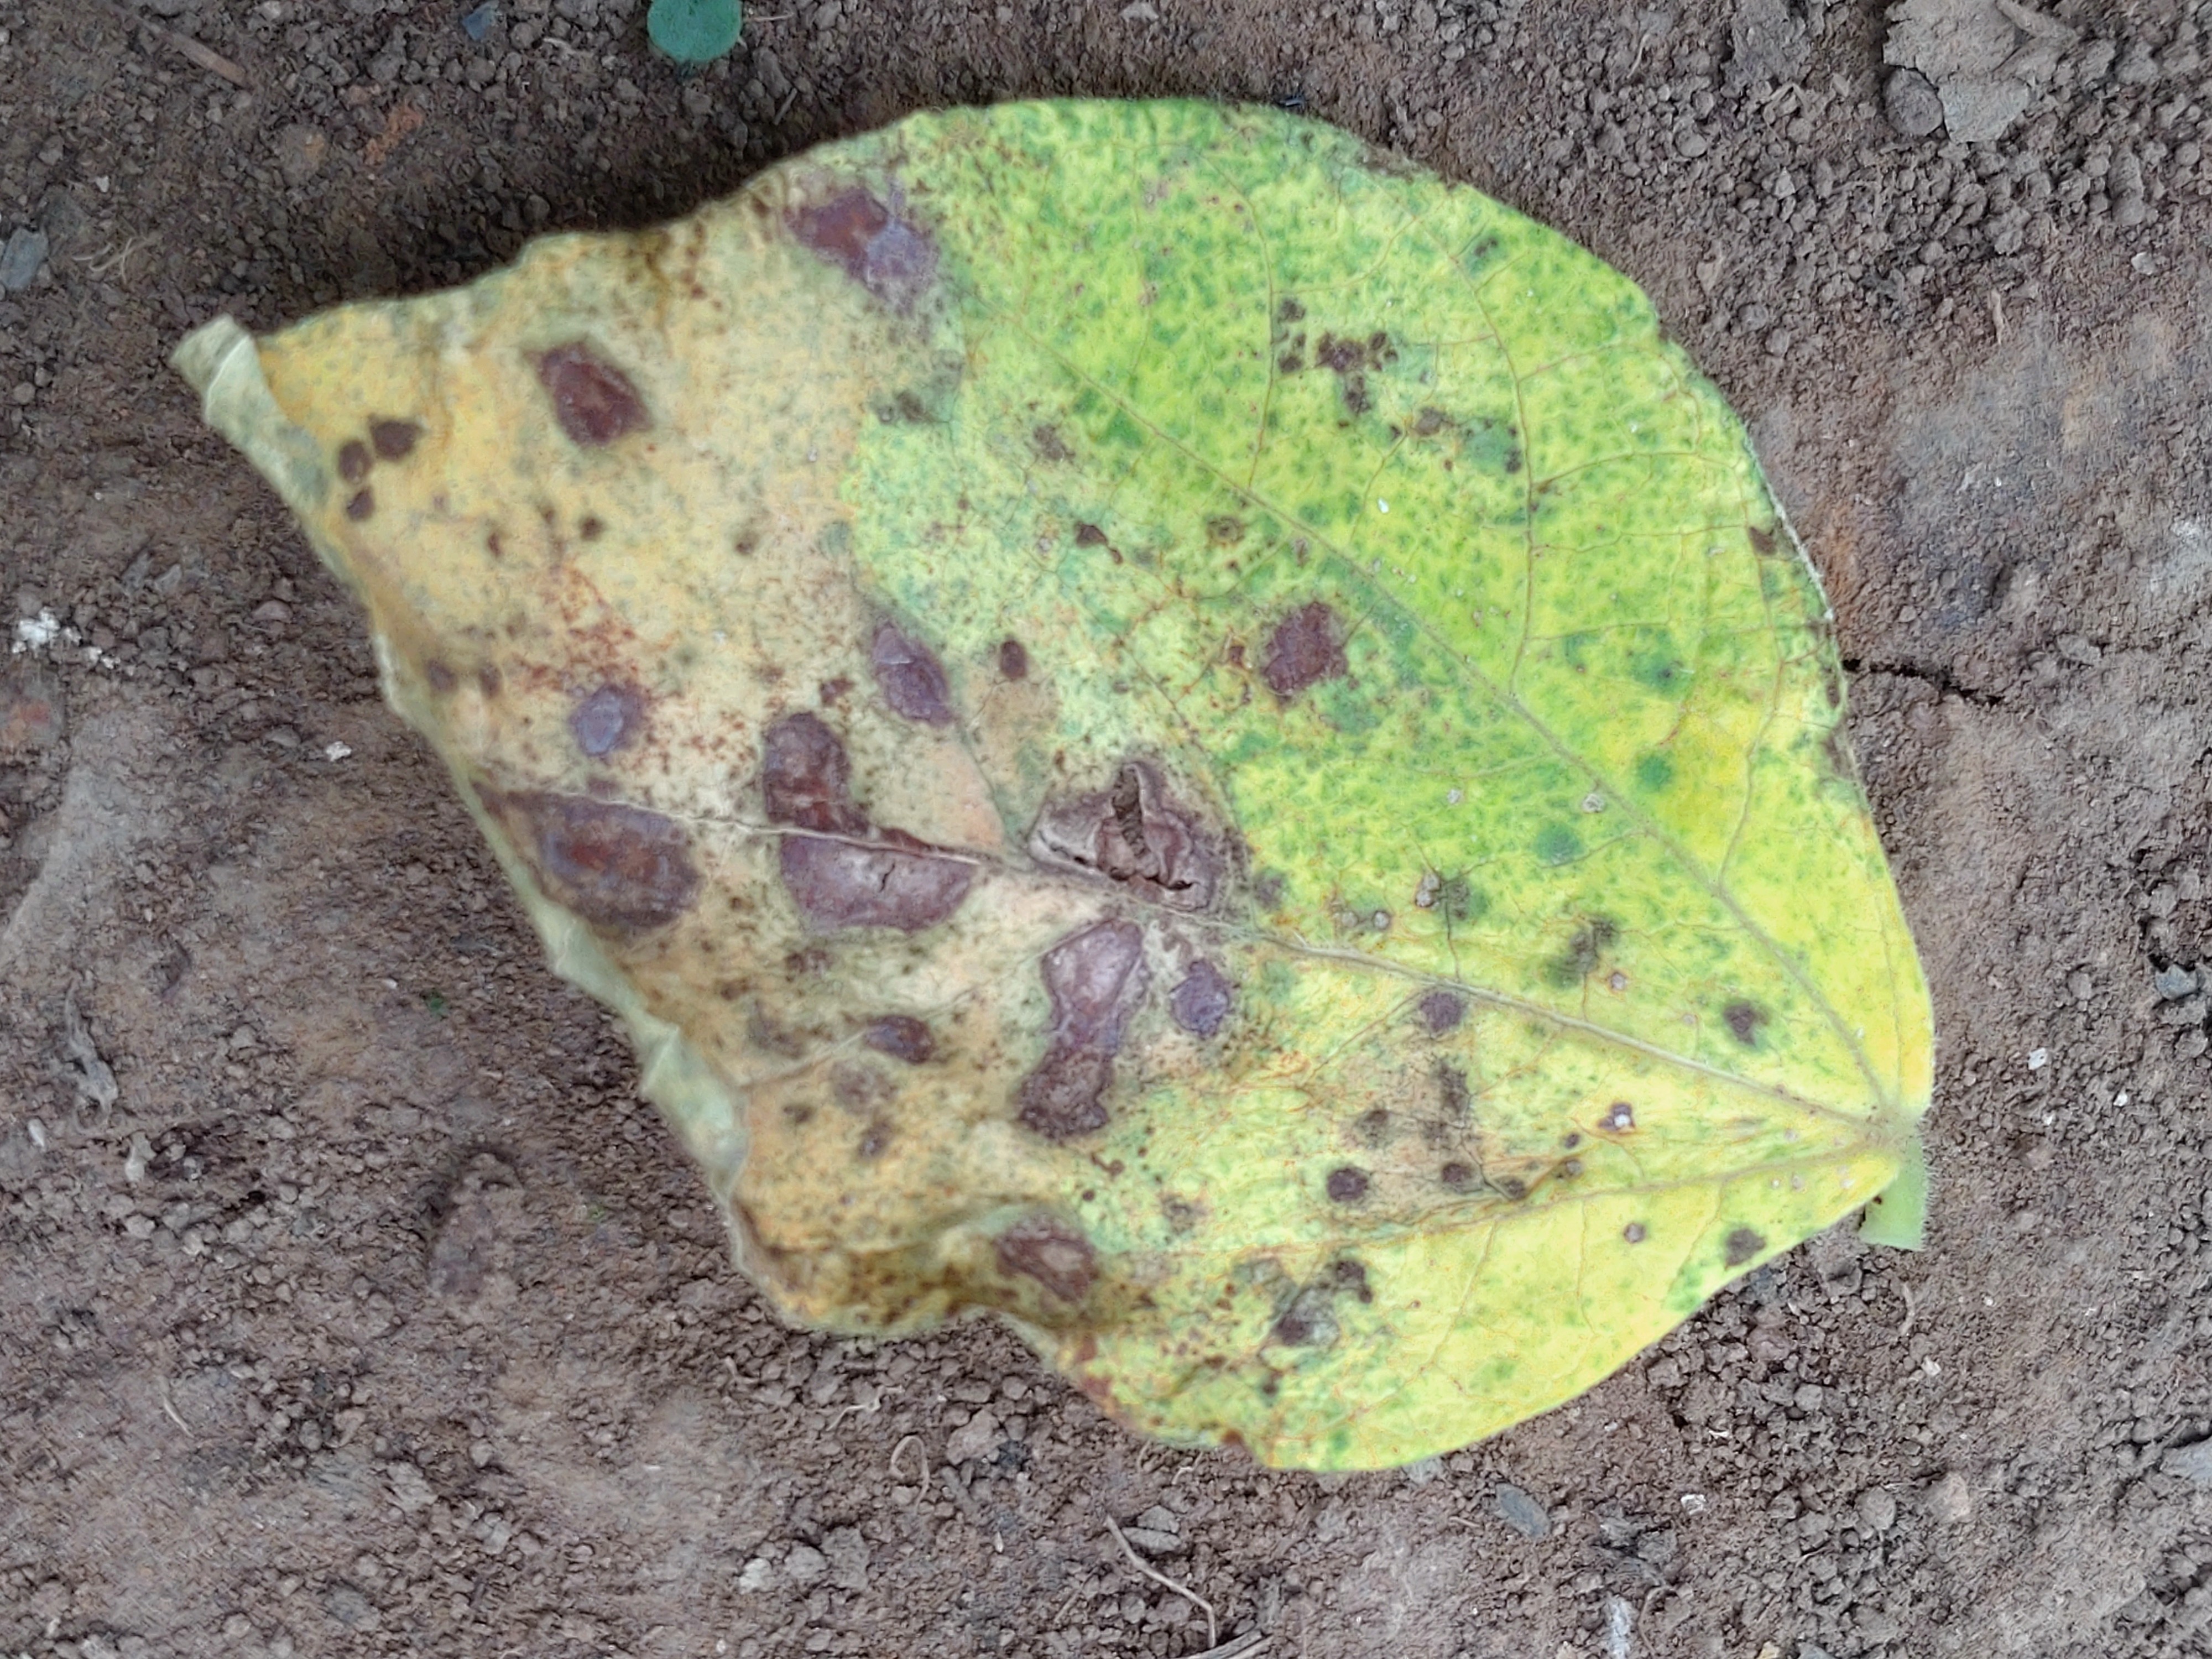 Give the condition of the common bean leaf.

anthracnose
